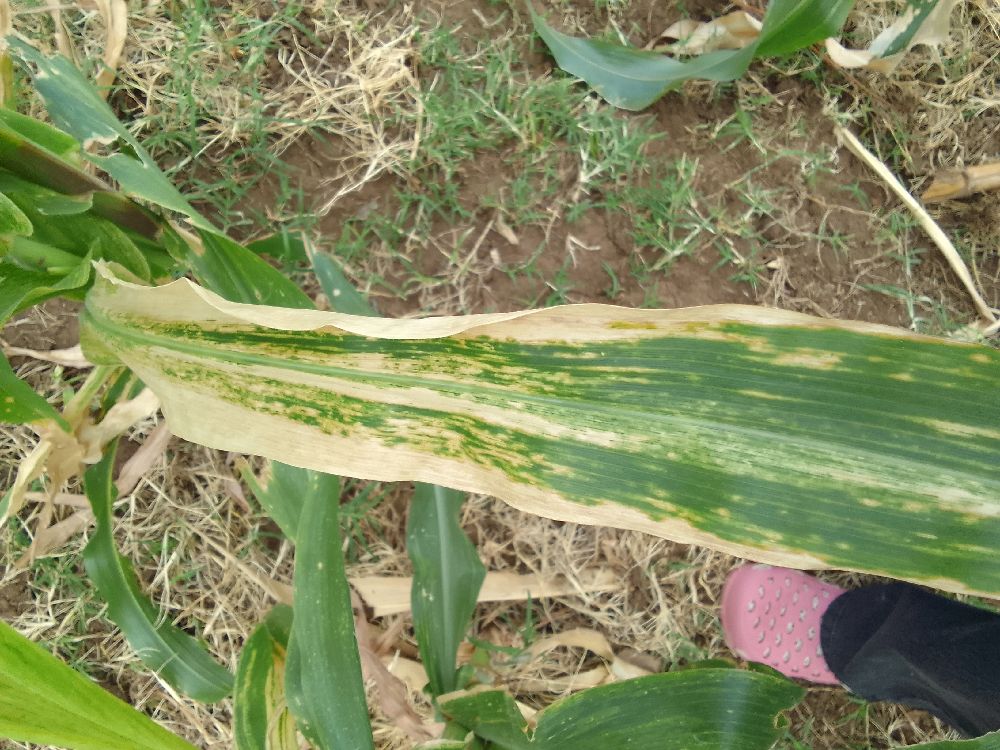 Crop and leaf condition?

maize, maize lethal necrosis
